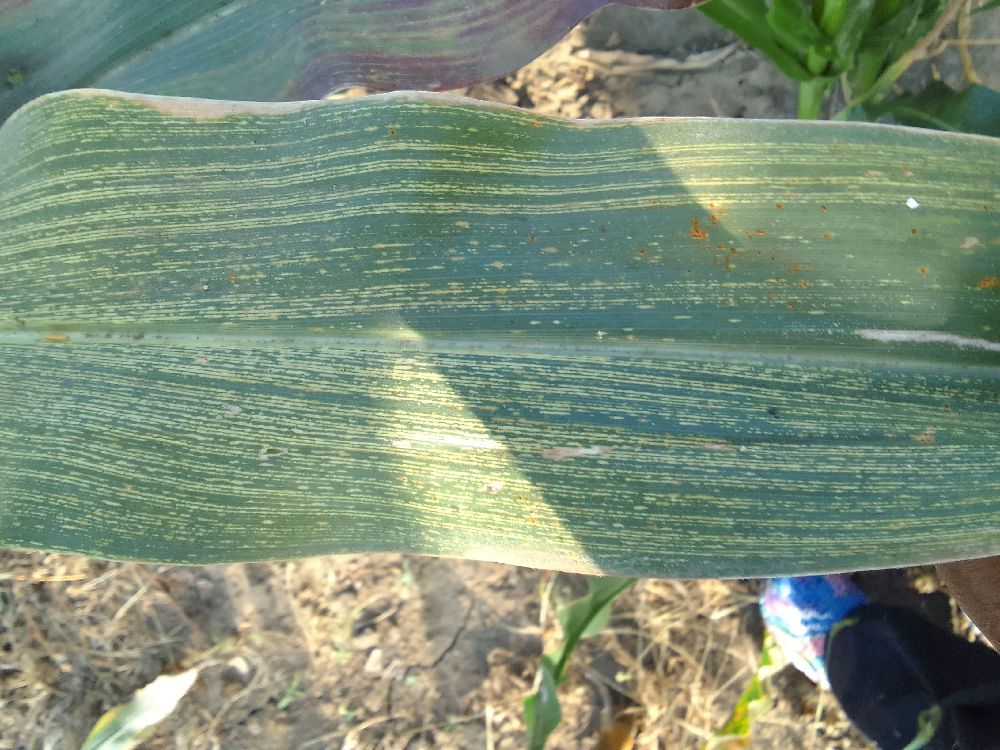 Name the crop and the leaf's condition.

maize, maize streak virus
